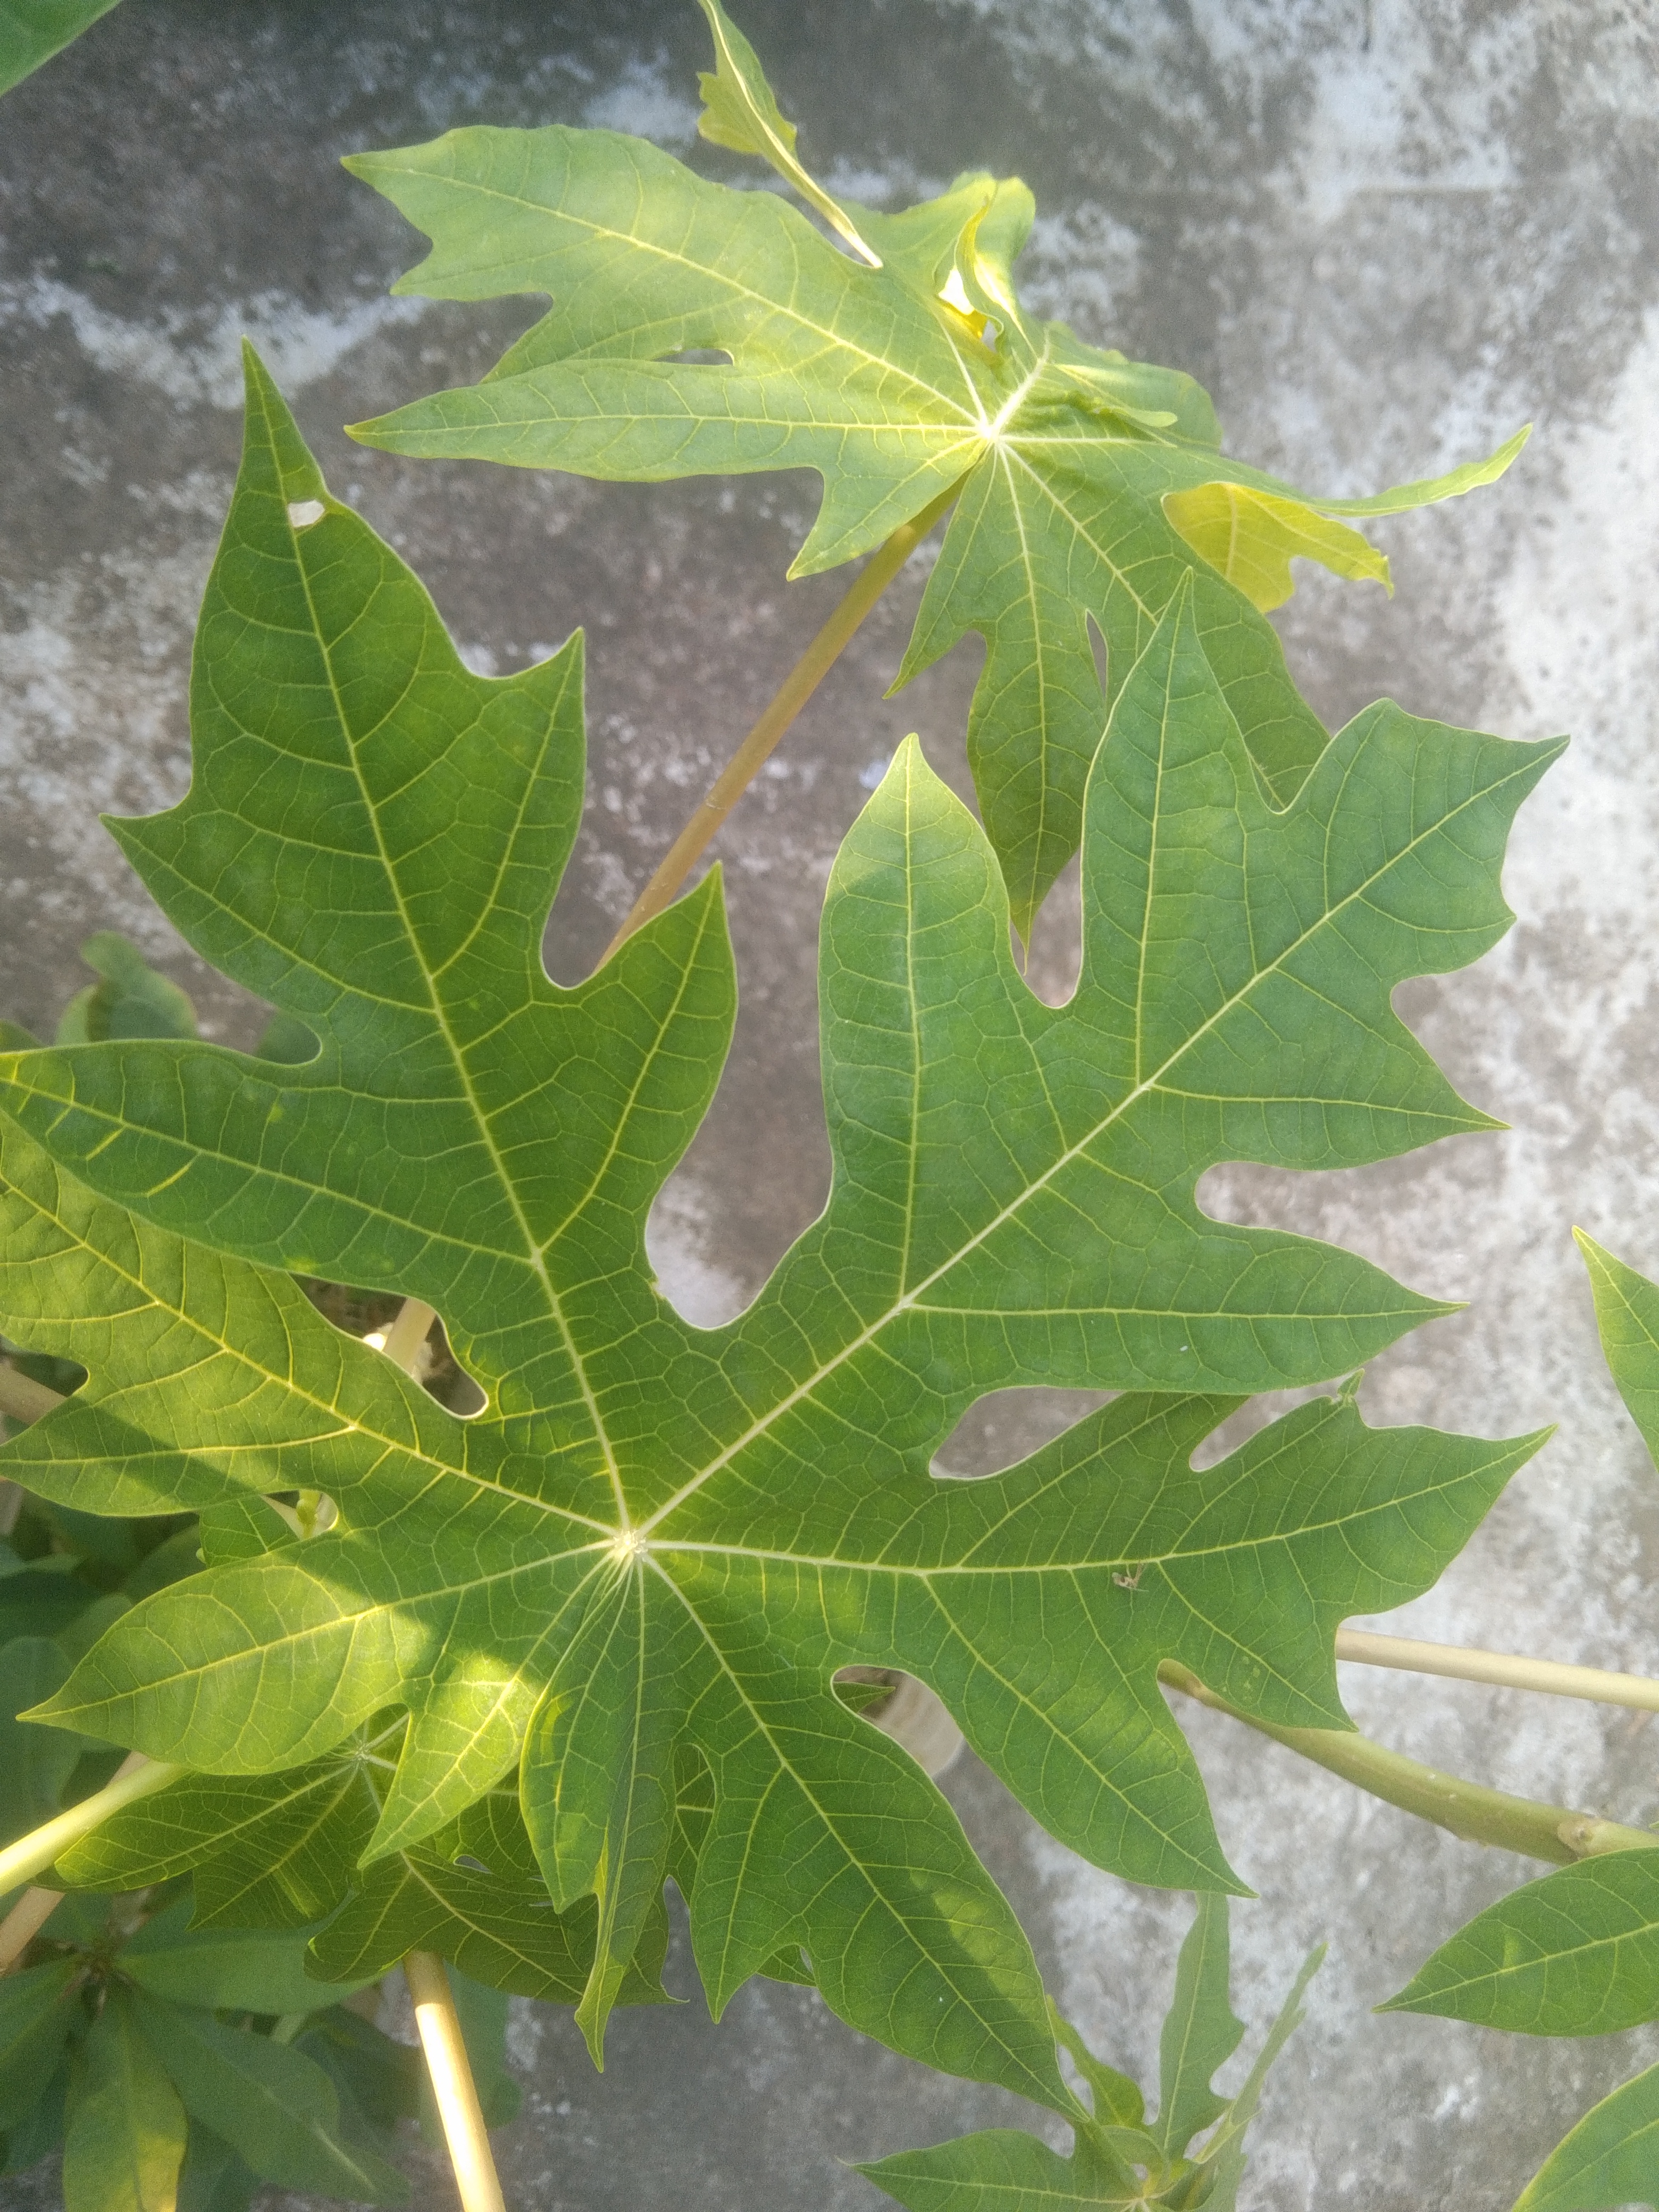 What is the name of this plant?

papaya
